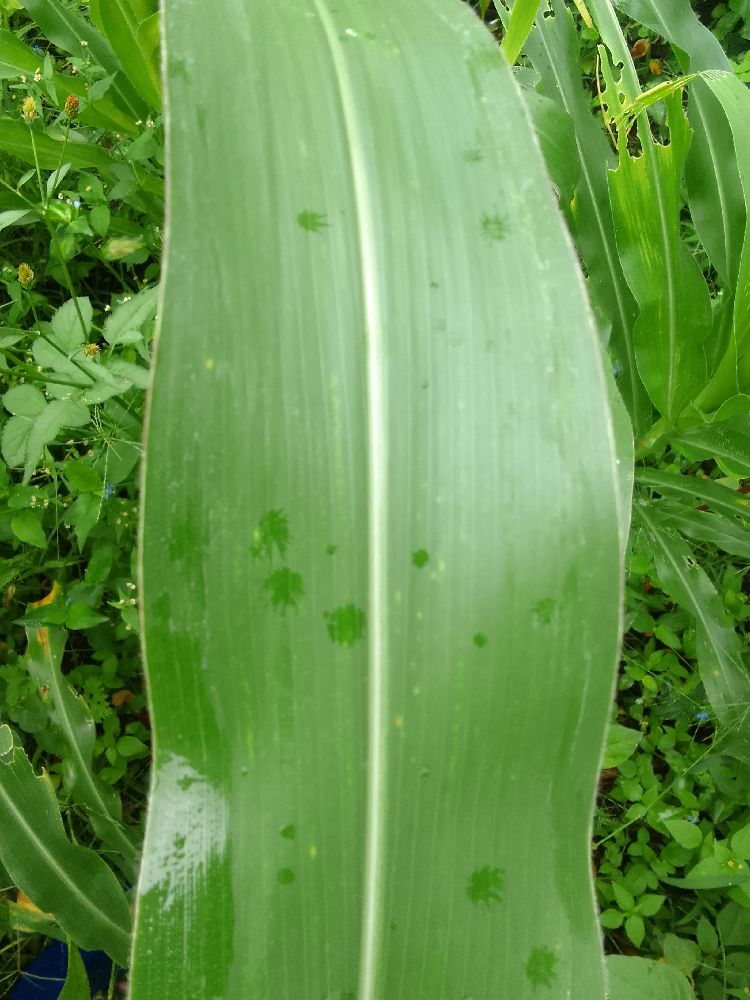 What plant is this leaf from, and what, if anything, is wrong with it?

maize, healthy
